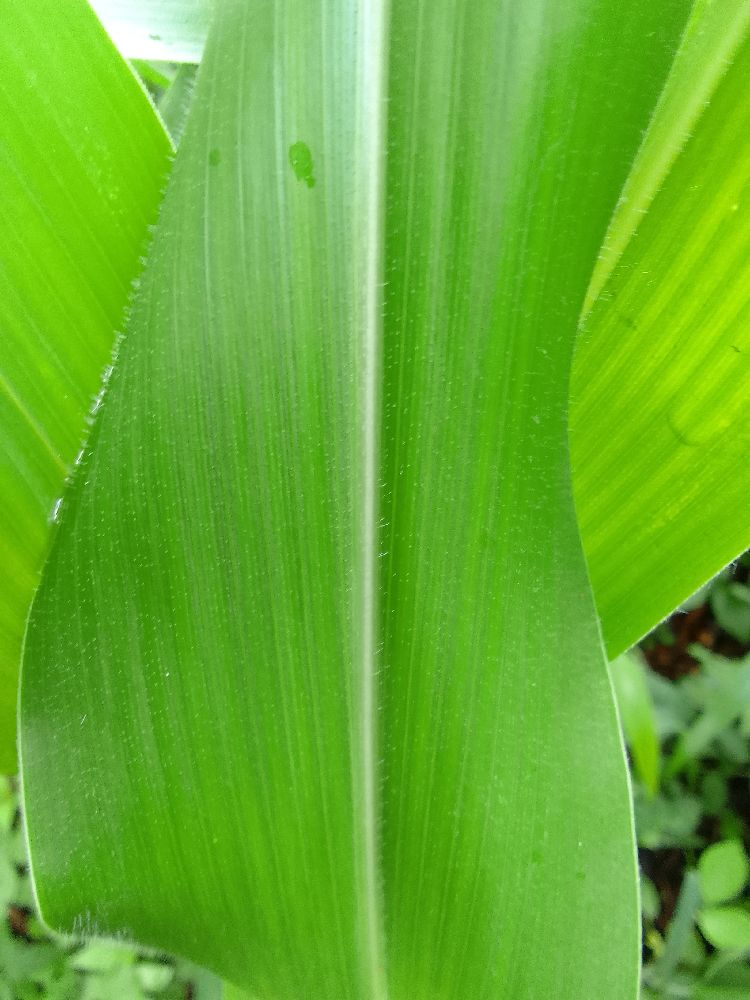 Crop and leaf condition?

maize, healthy
